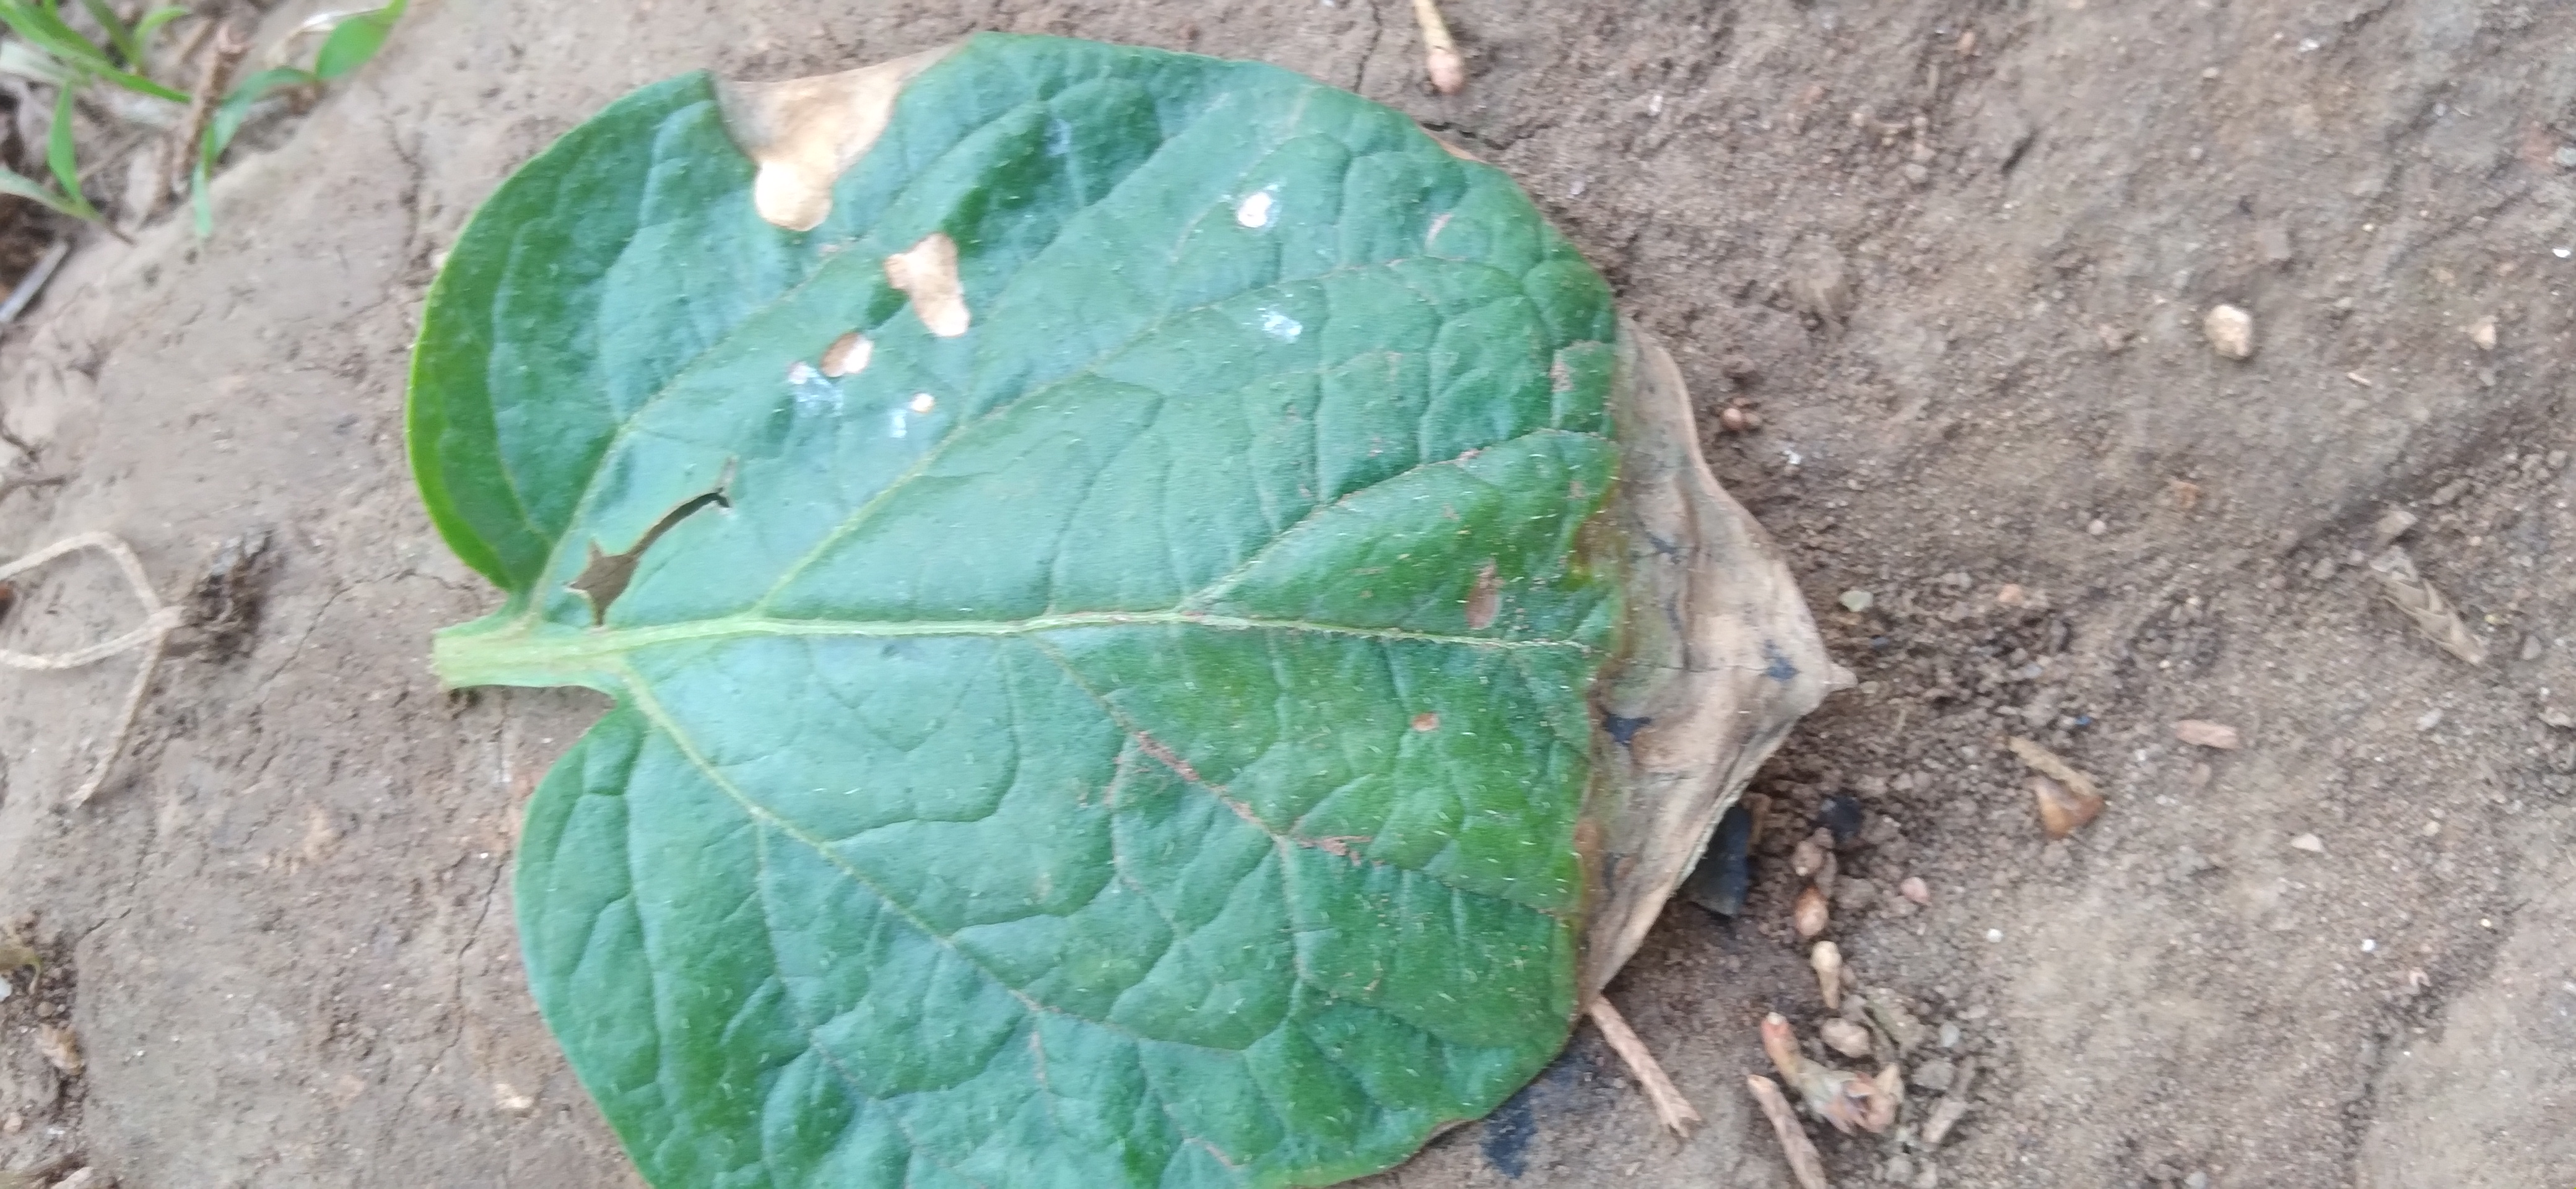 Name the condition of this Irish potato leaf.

early blight
